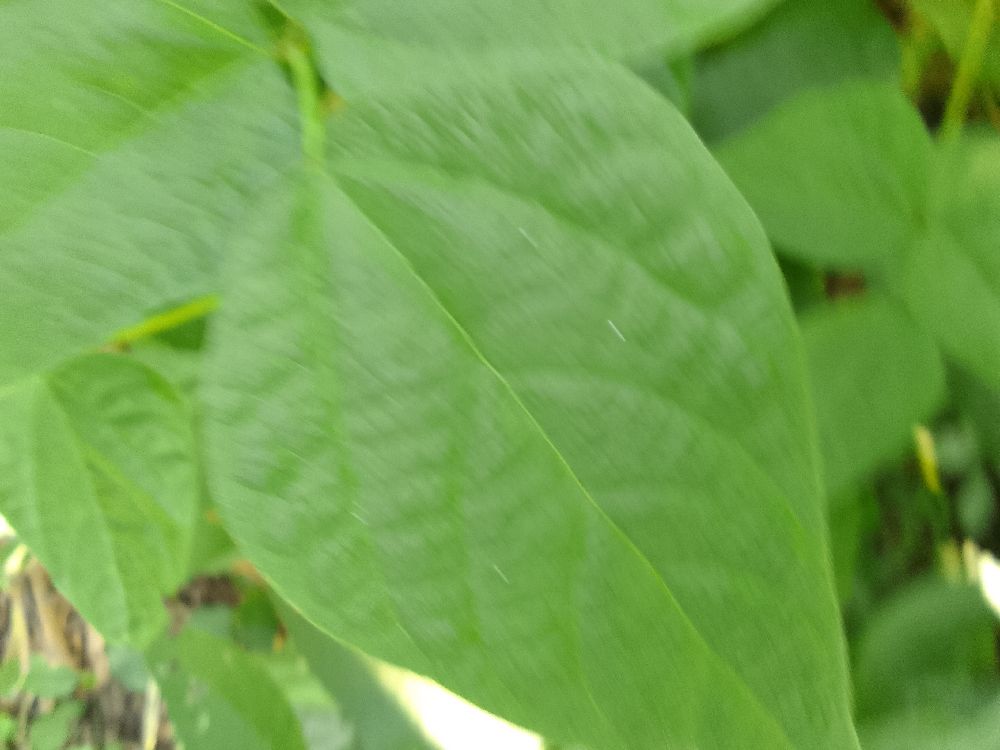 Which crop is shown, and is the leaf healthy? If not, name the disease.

common bean, healthy
